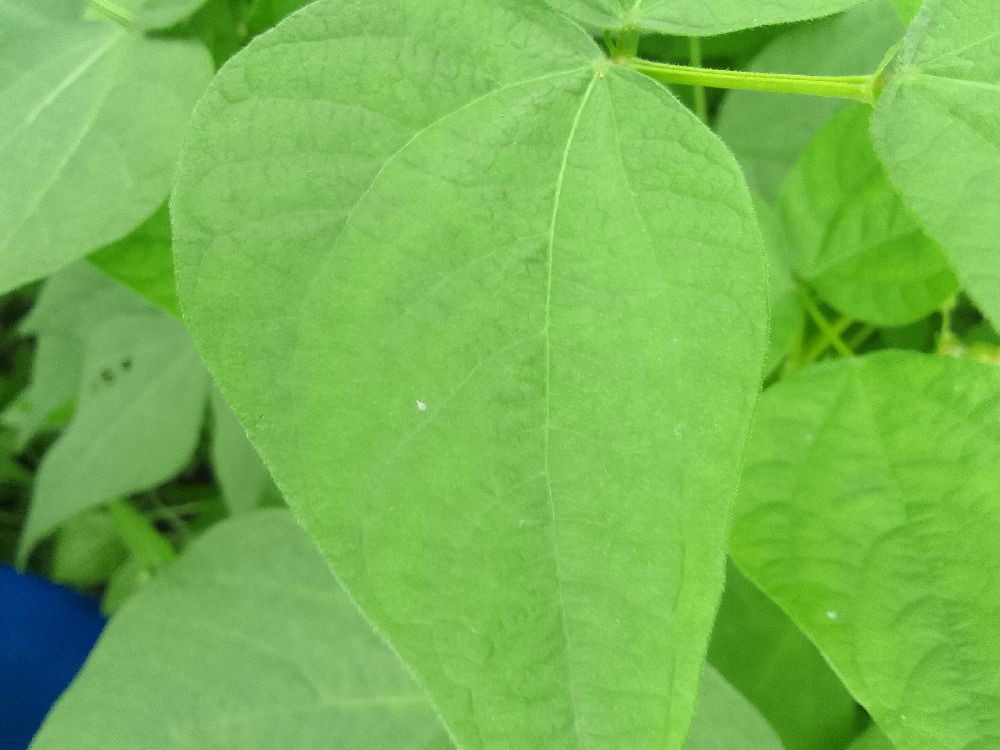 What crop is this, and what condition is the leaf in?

common bean, healthy
